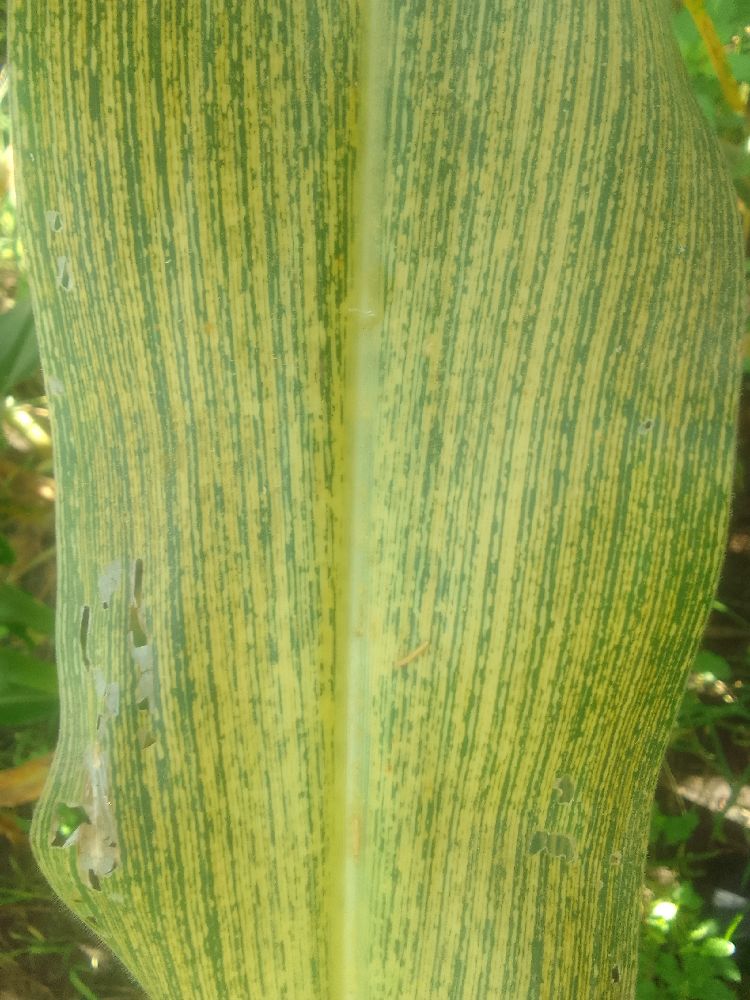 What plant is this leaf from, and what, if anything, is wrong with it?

maize, maize streak virus
